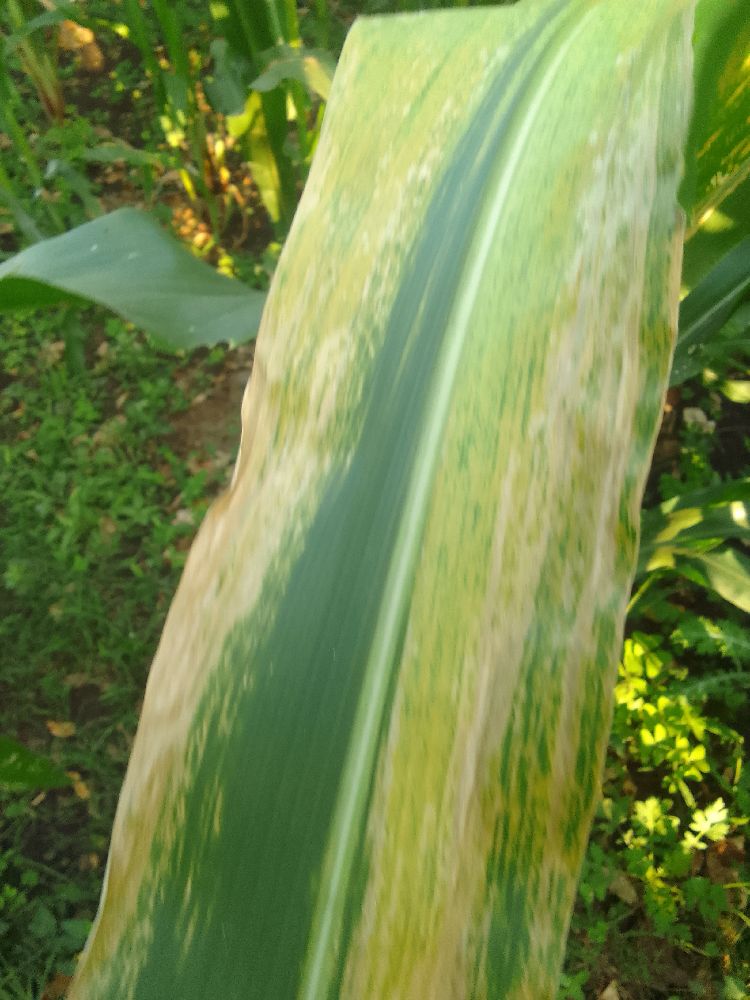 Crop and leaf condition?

maize, maize lethal necrosis
